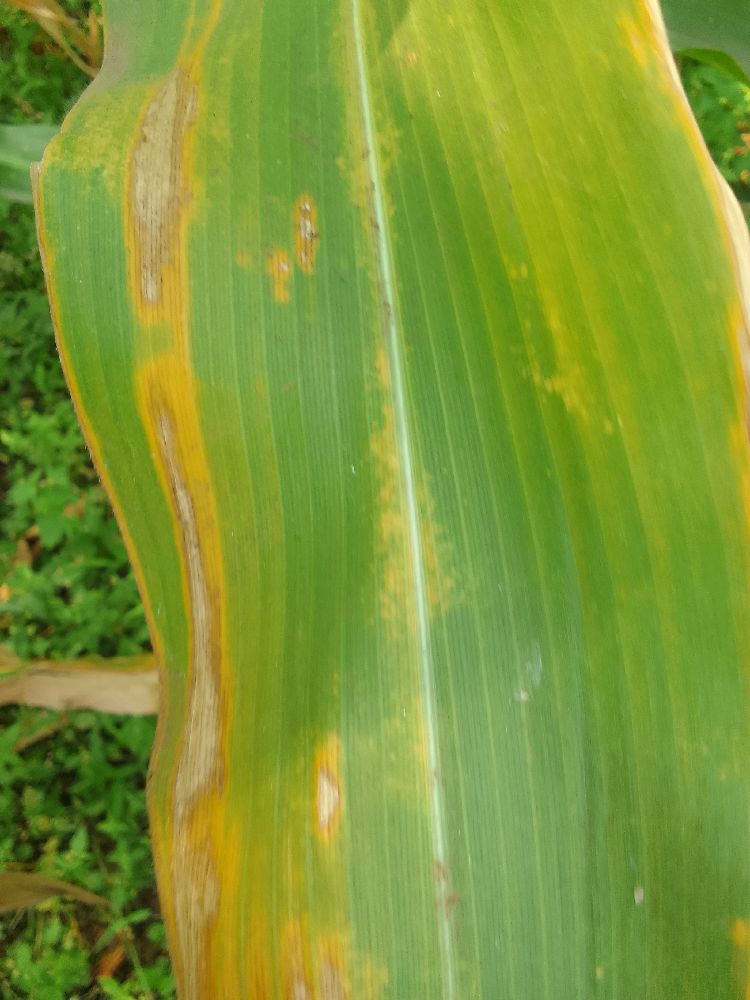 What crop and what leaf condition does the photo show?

maize, maize lethal necrosis
